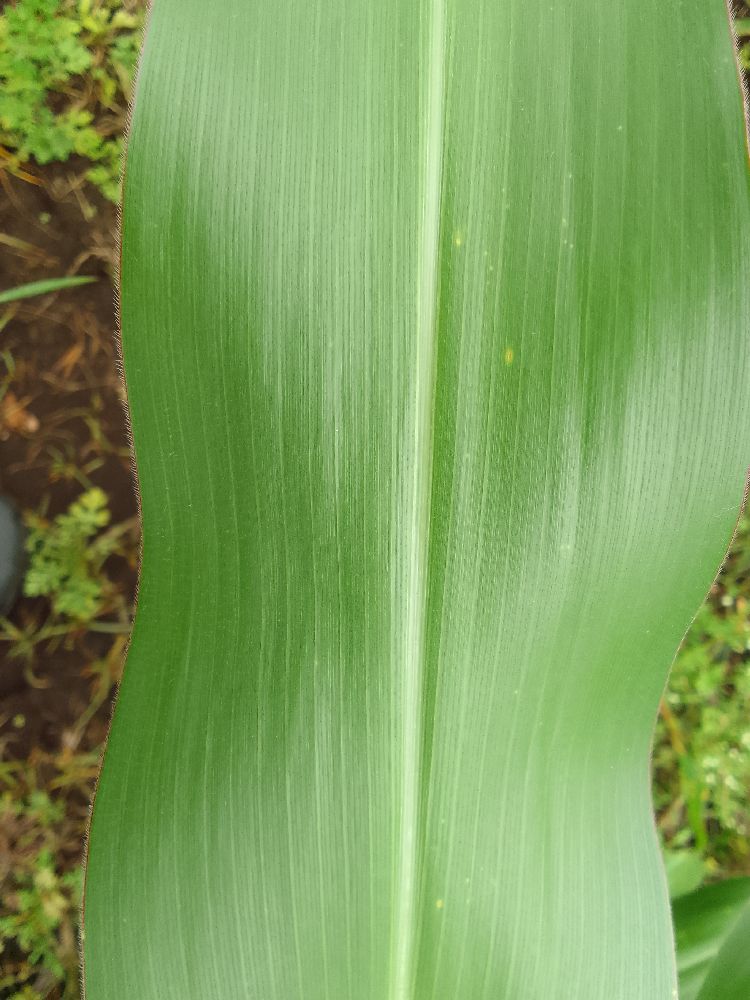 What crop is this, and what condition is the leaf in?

maize, healthy
